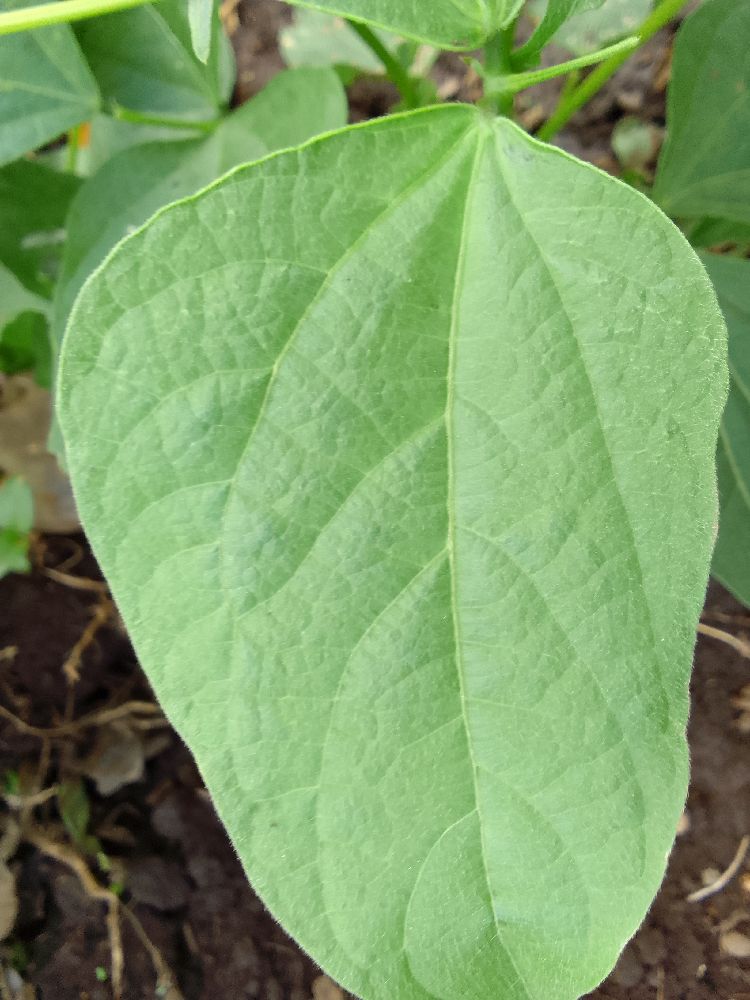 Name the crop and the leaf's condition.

common bean, healthy
